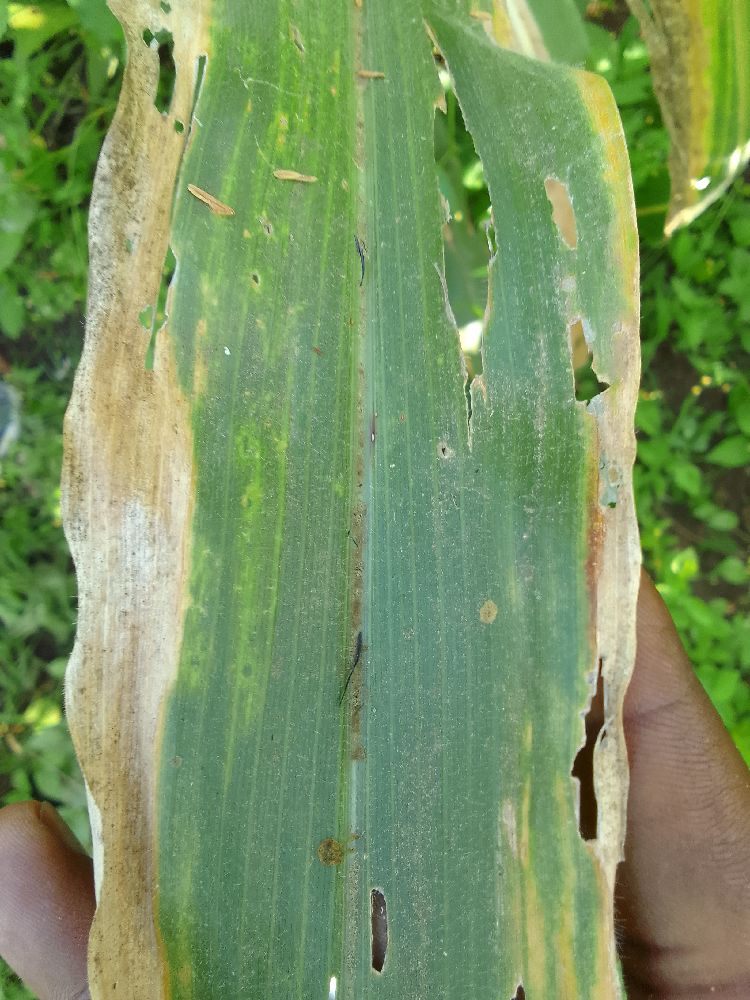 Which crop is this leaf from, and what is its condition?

maize, maize lethal necrosis
